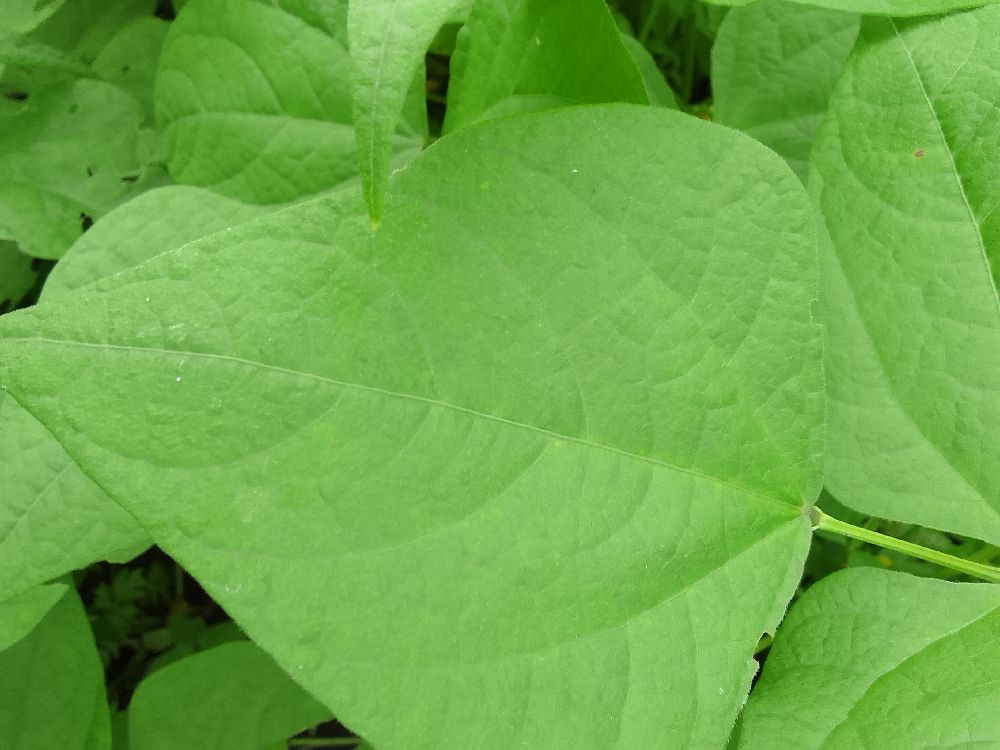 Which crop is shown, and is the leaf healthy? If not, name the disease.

common bean, healthy
